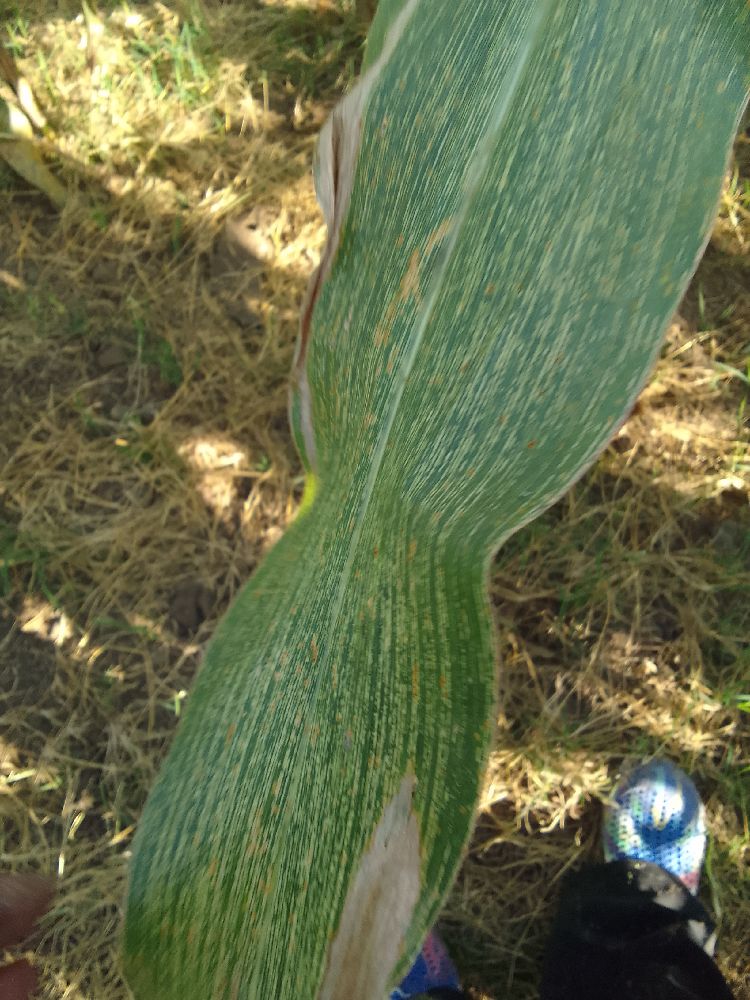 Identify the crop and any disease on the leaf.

maize, maize streak virus
